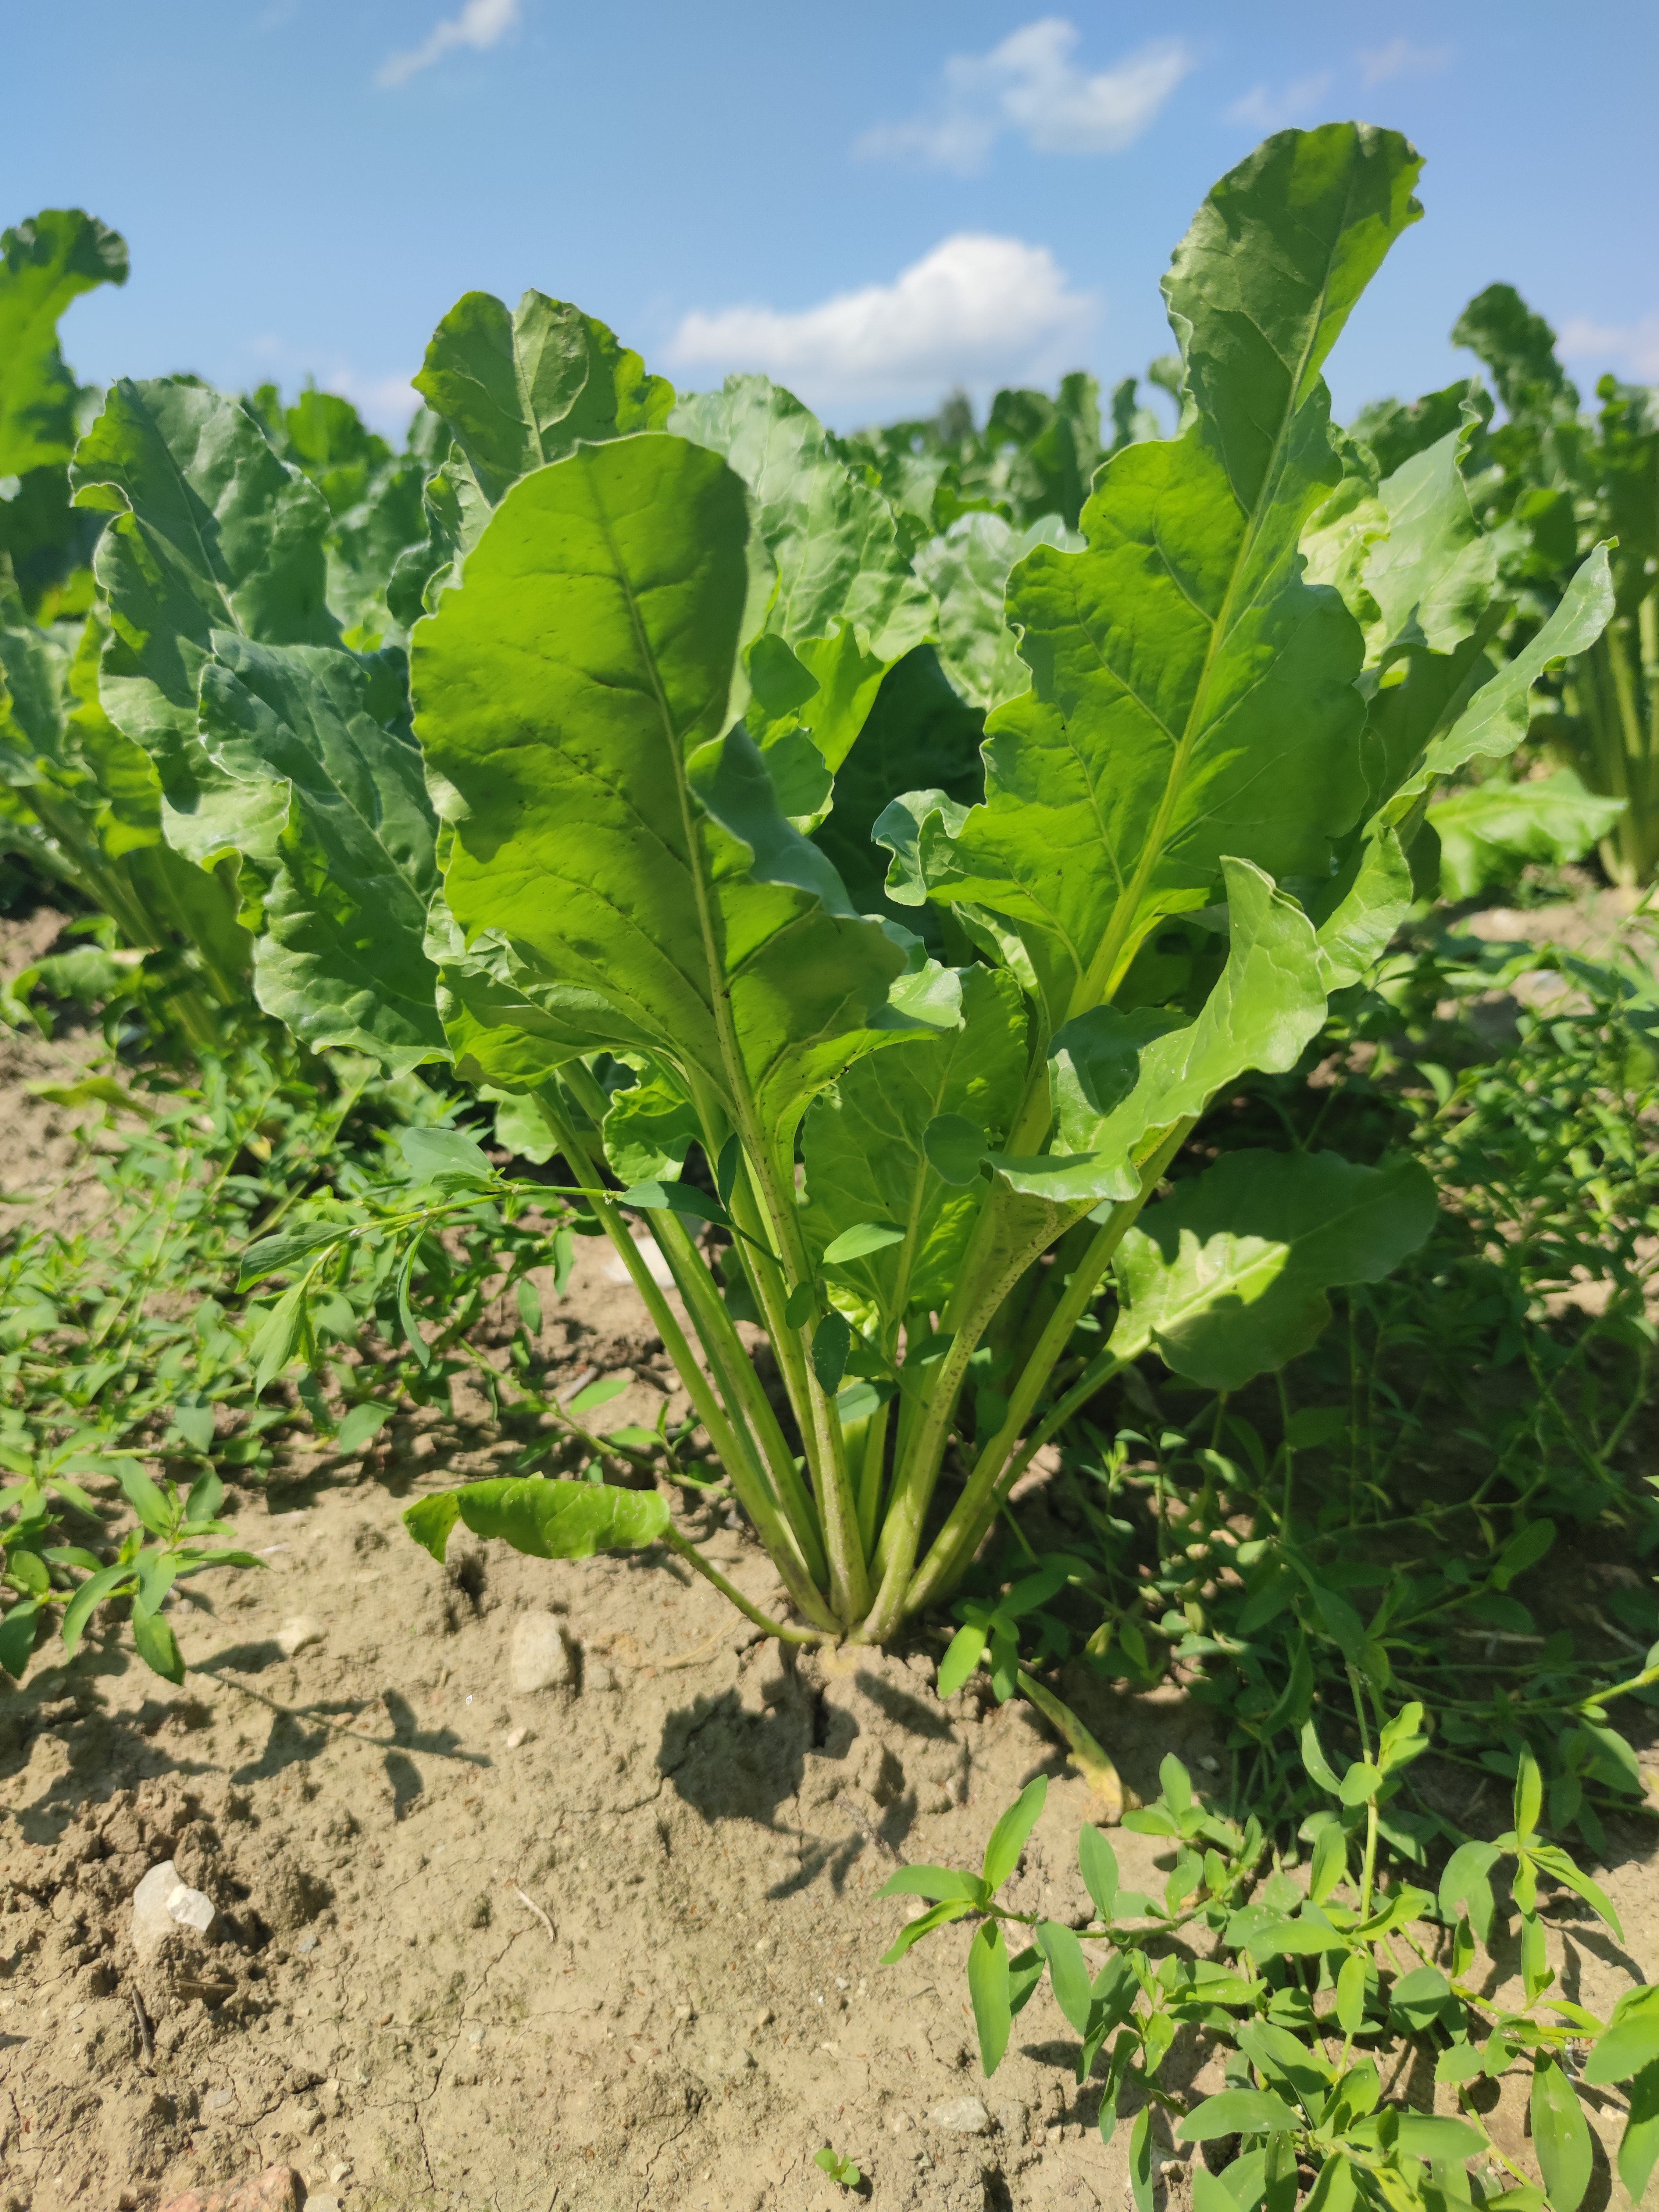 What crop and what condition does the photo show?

beet, unaffected
